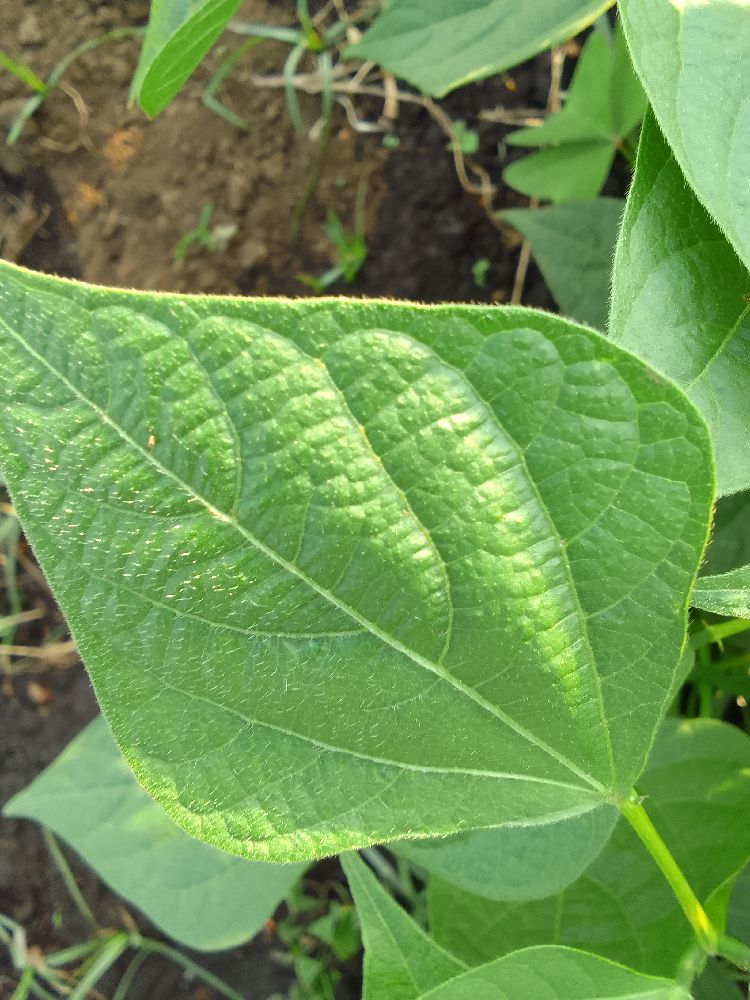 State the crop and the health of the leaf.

common bean, healthy
